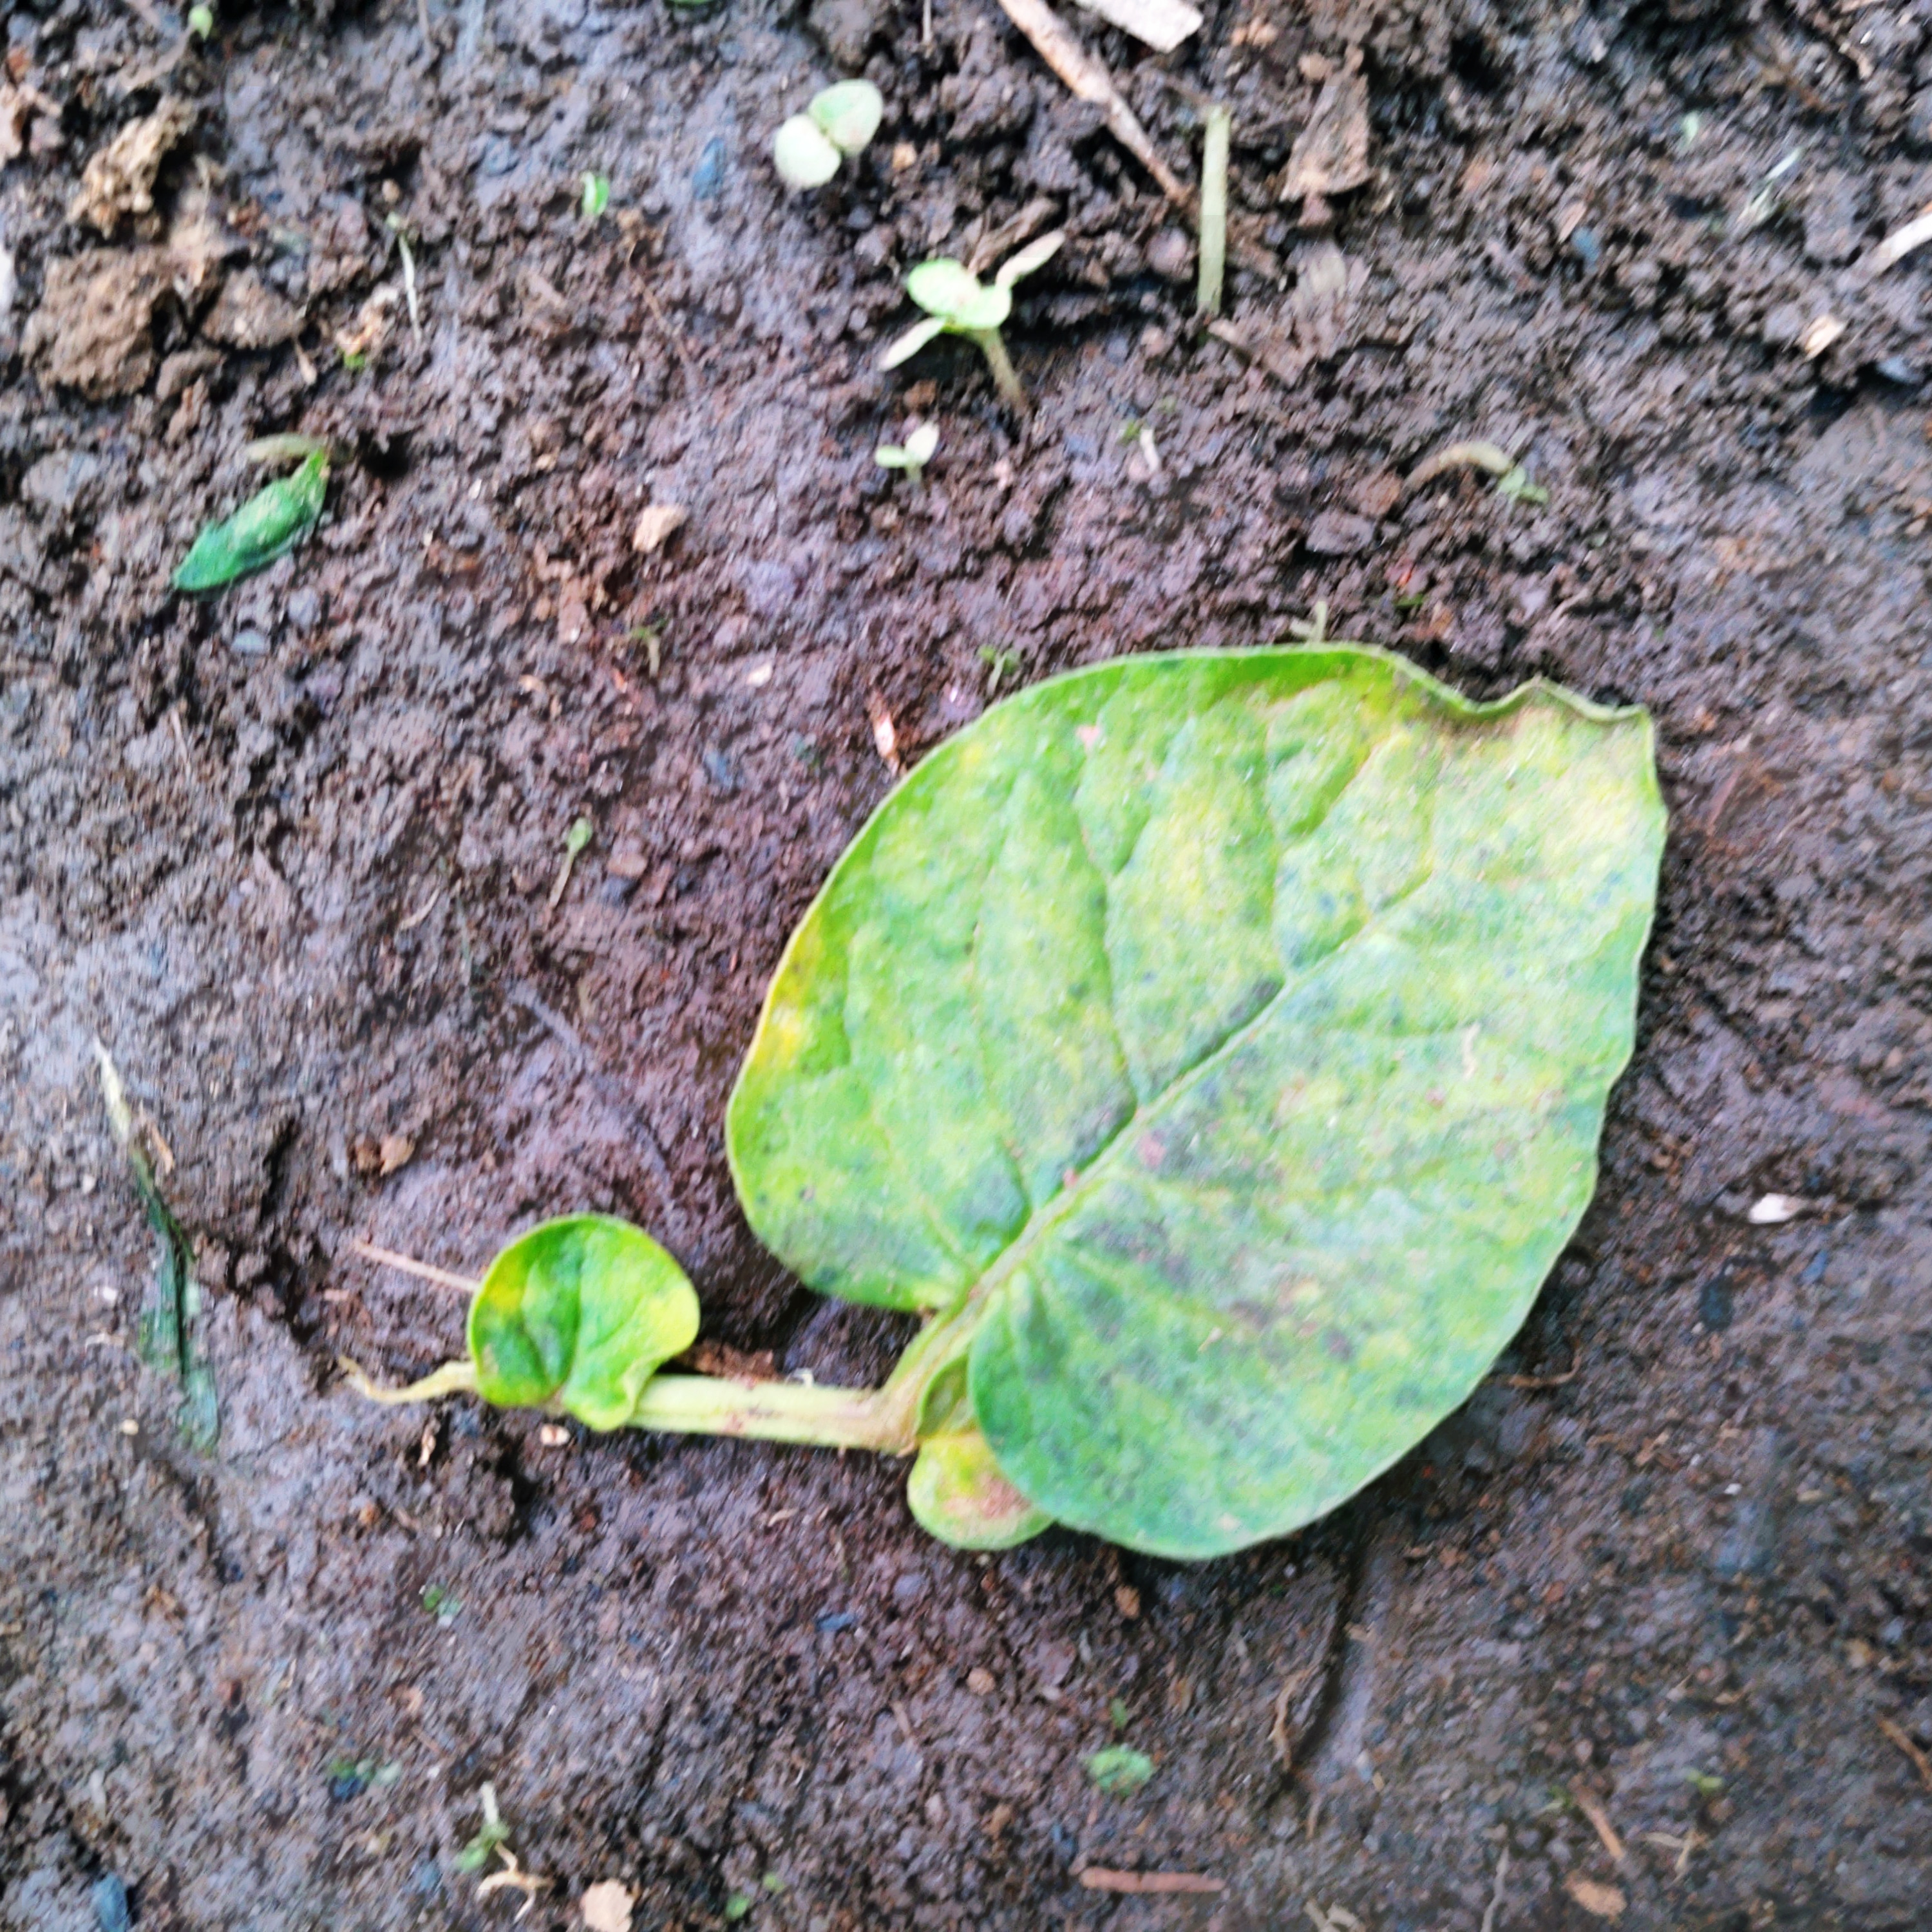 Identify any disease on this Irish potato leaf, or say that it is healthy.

late blight
